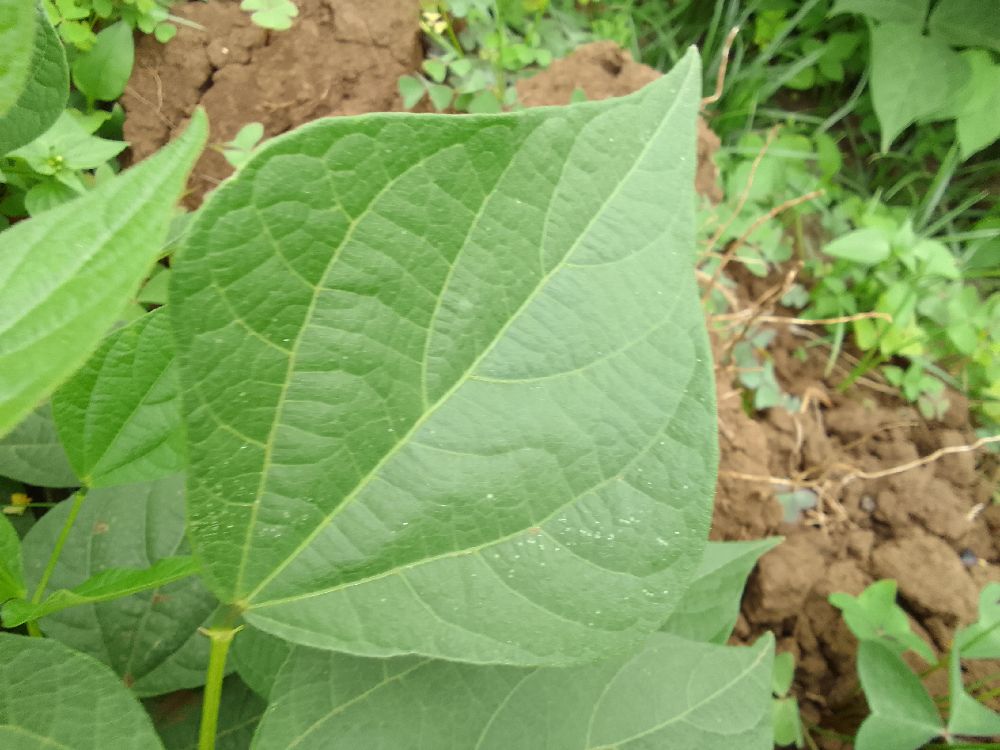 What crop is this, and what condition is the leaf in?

common bean, healthy
